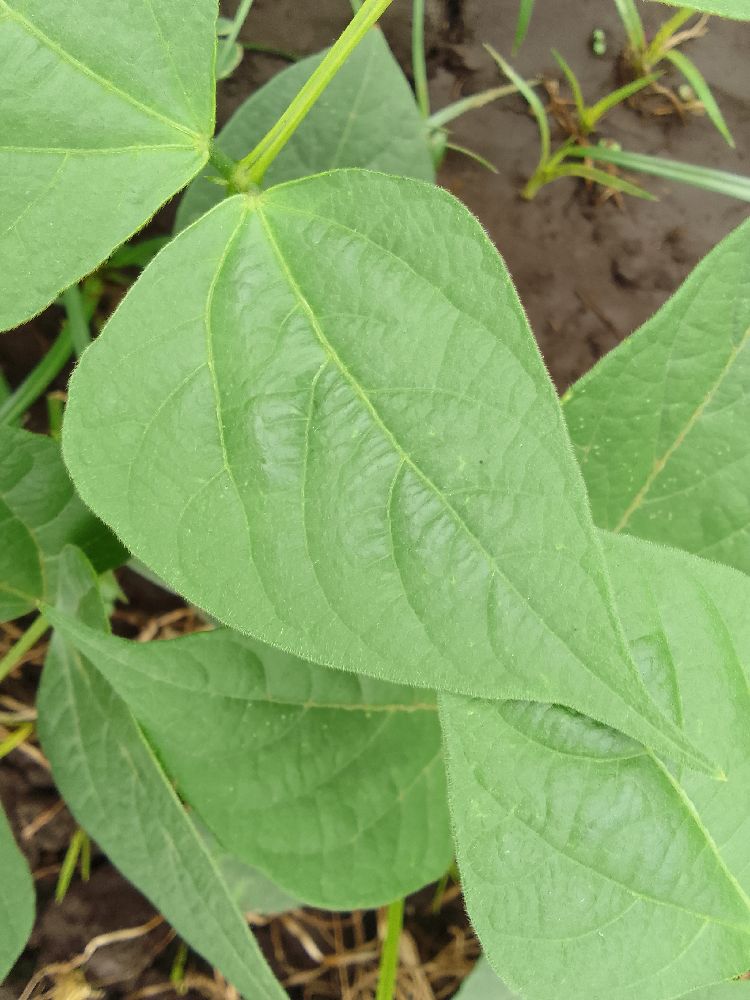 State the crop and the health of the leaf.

common bean, healthy
